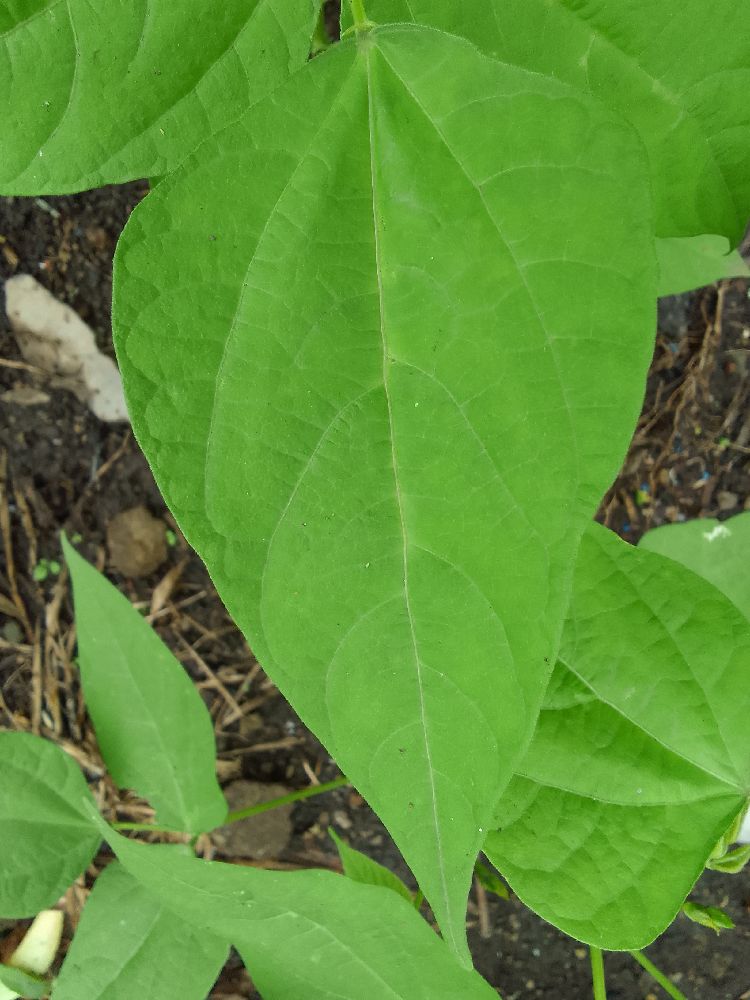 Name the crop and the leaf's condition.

common bean, healthy
